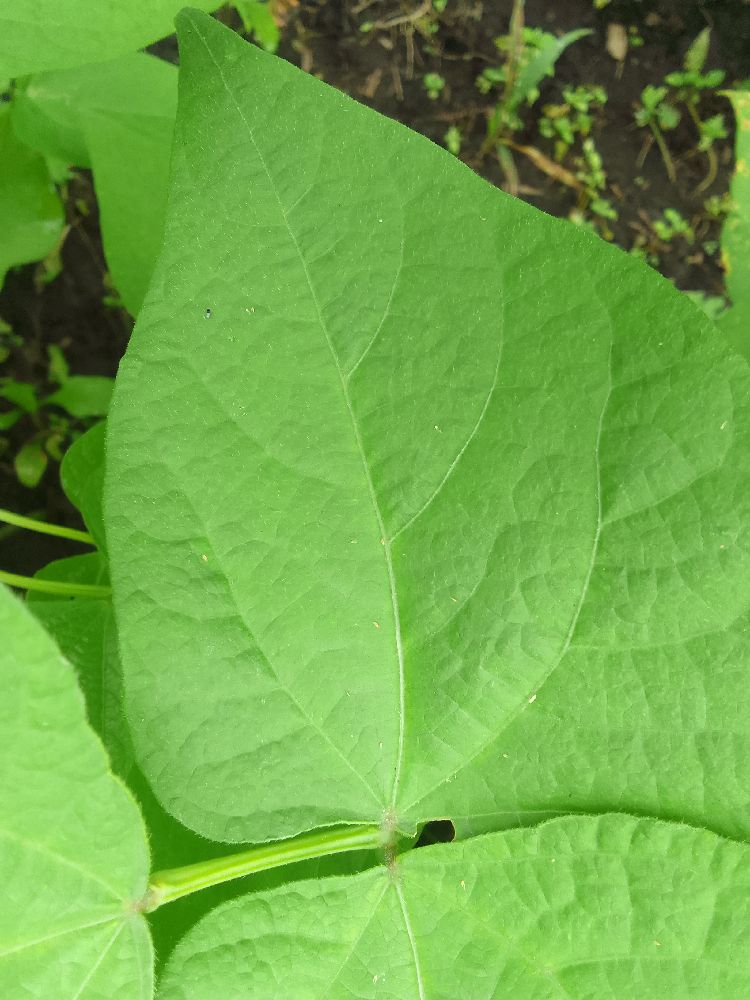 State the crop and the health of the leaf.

common bean, healthy
